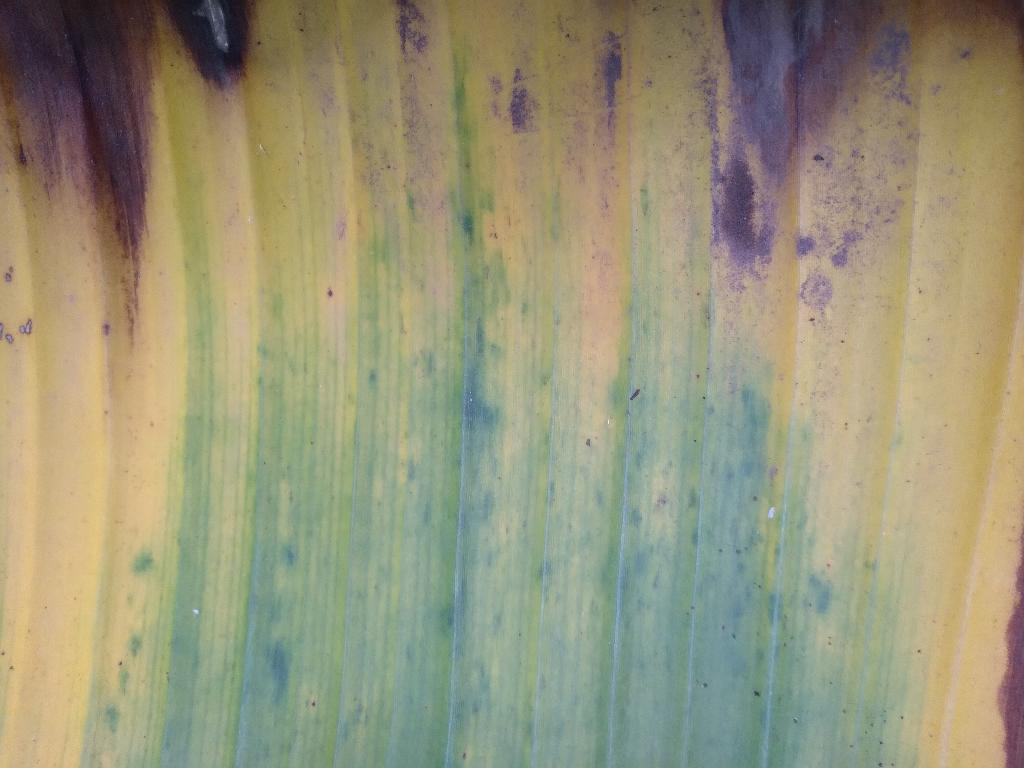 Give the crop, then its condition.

banana, fusarium wilt race 1
